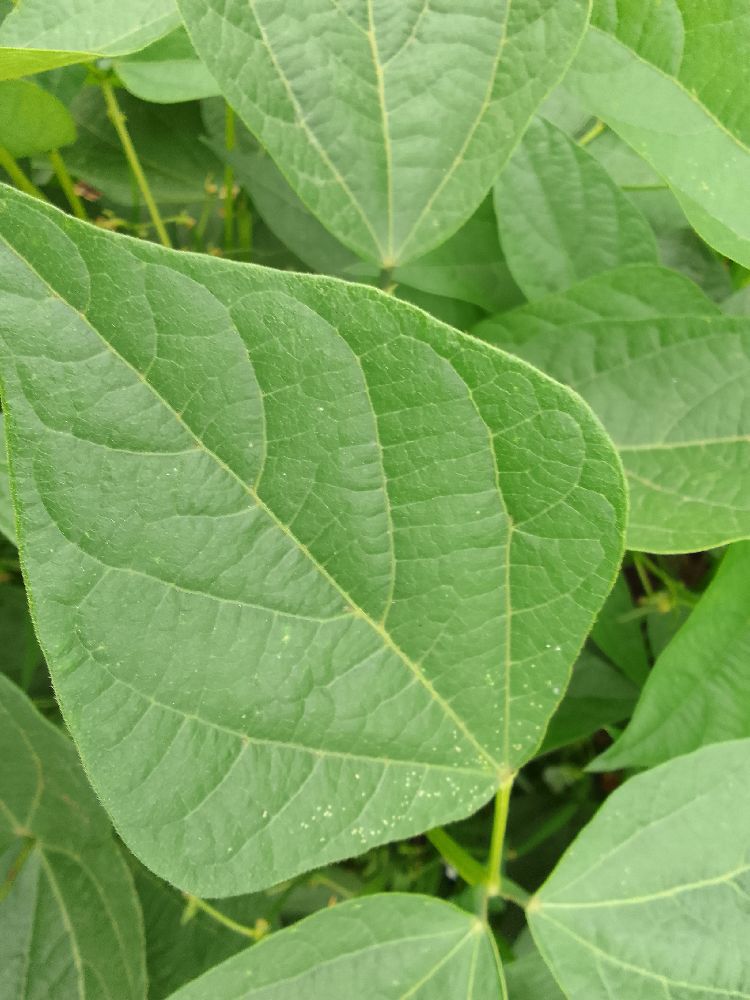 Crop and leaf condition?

common bean, healthy
